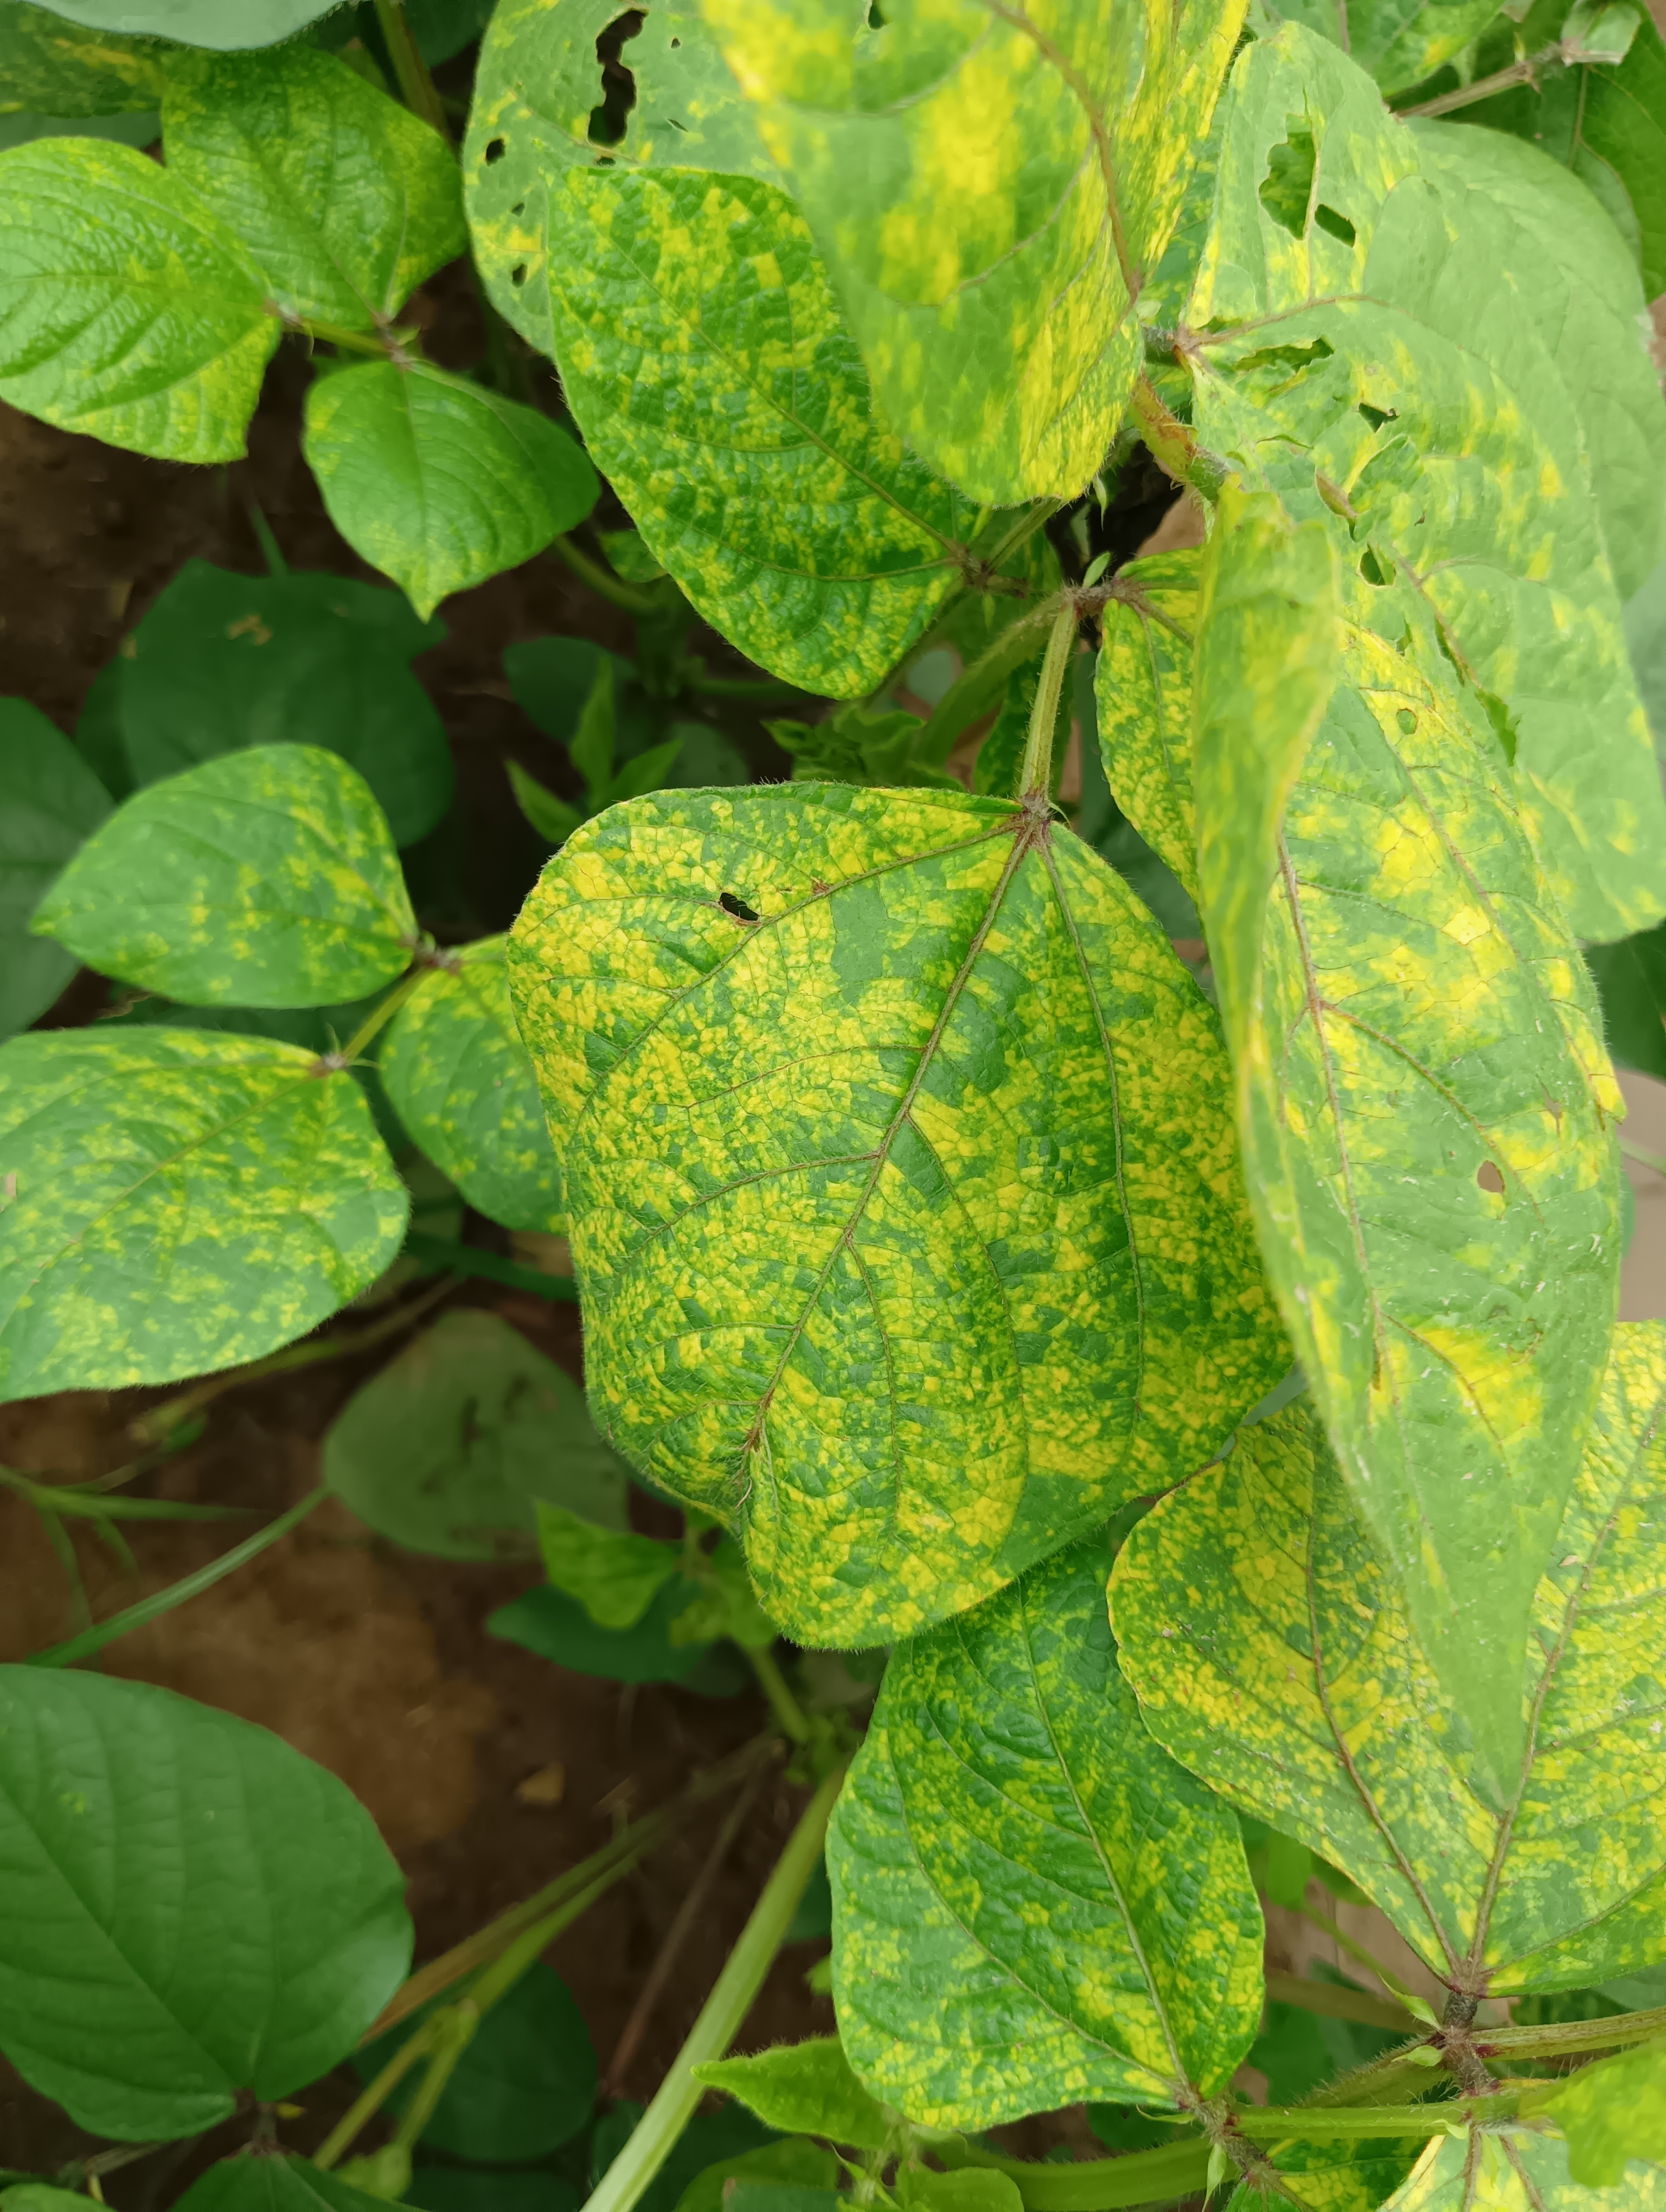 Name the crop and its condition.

mungbean, yellow mosaic
